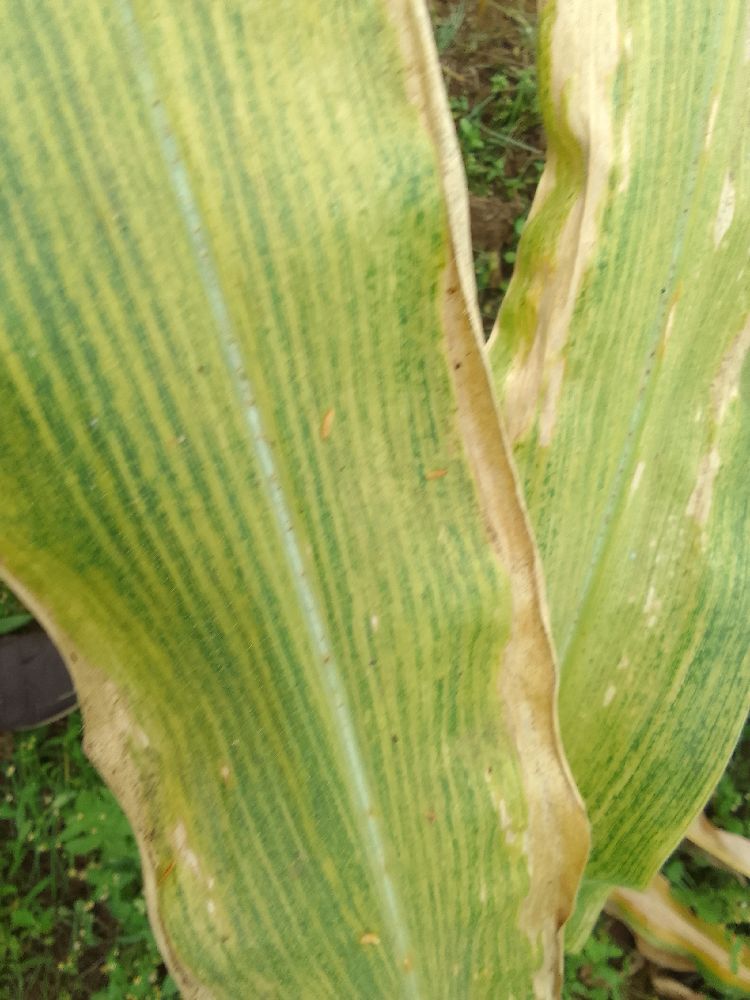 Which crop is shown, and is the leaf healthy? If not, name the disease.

maize, maize lethal necrosis
